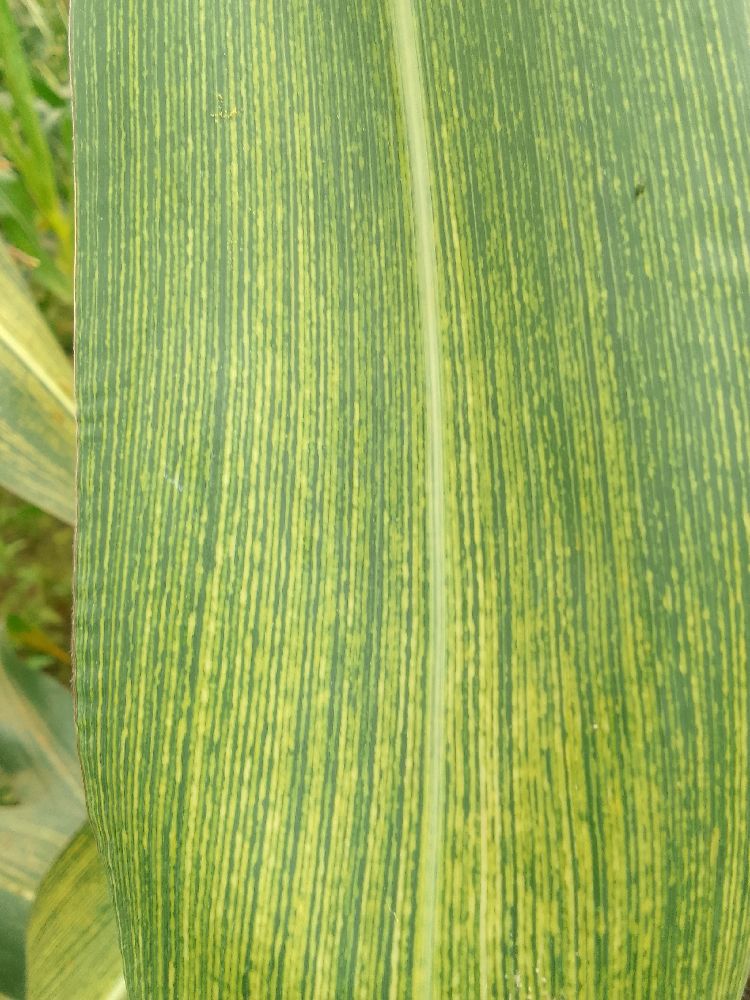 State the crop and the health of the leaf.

maize, maize streak virus
